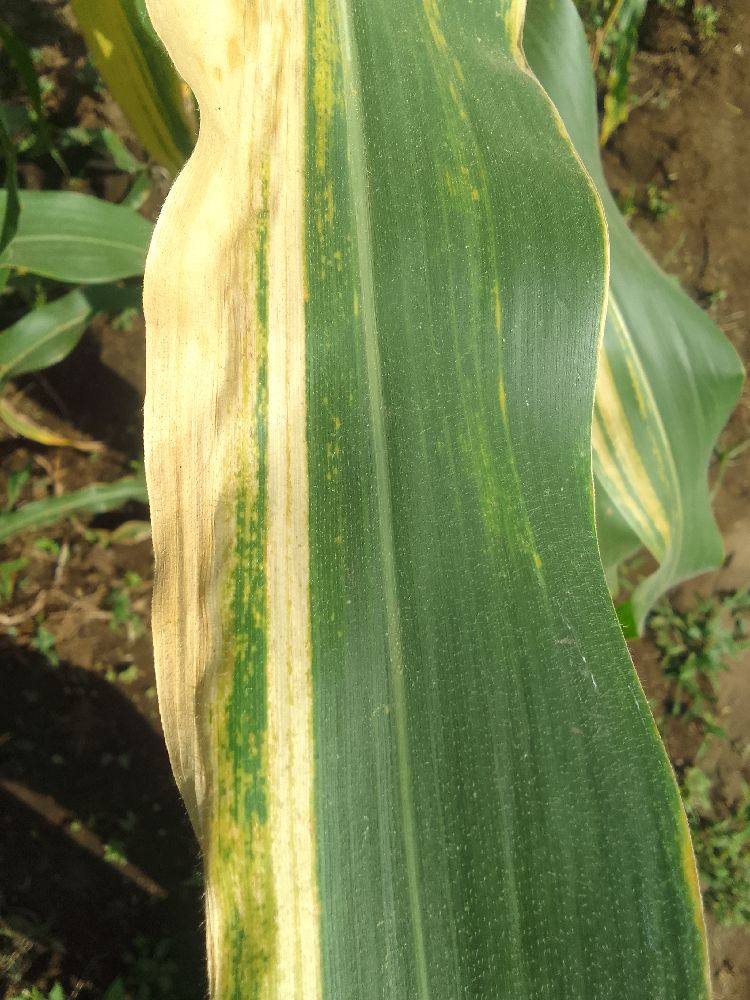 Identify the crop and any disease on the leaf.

maize, maize lethal necrosis
